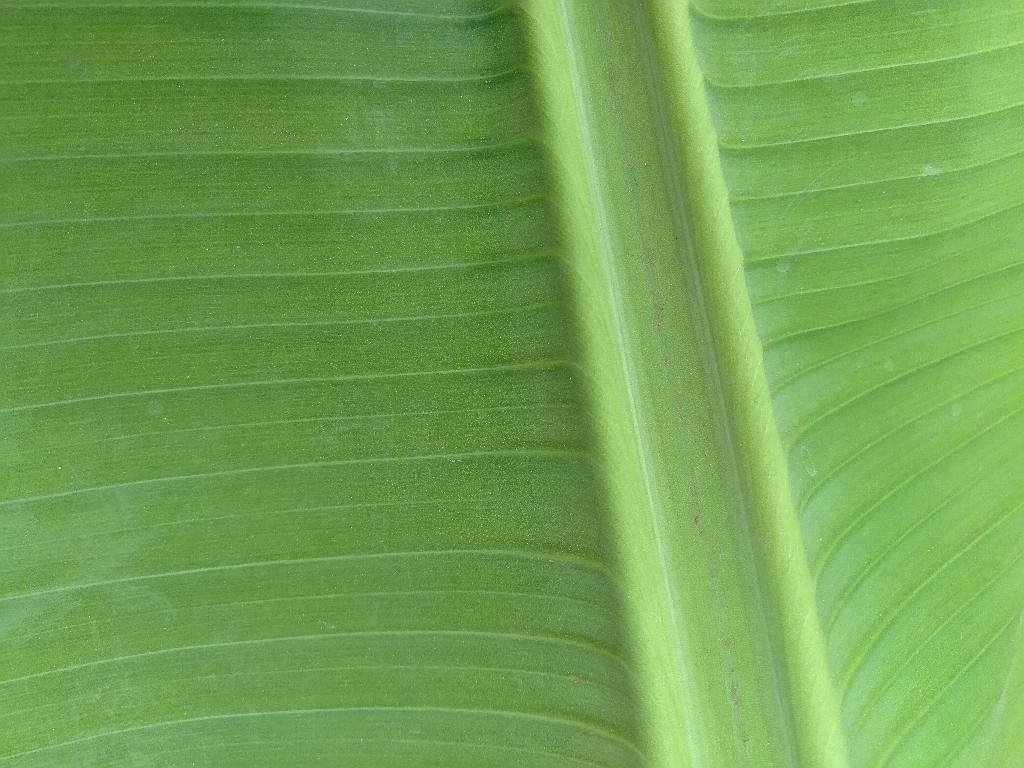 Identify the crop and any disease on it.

banana, healthy
